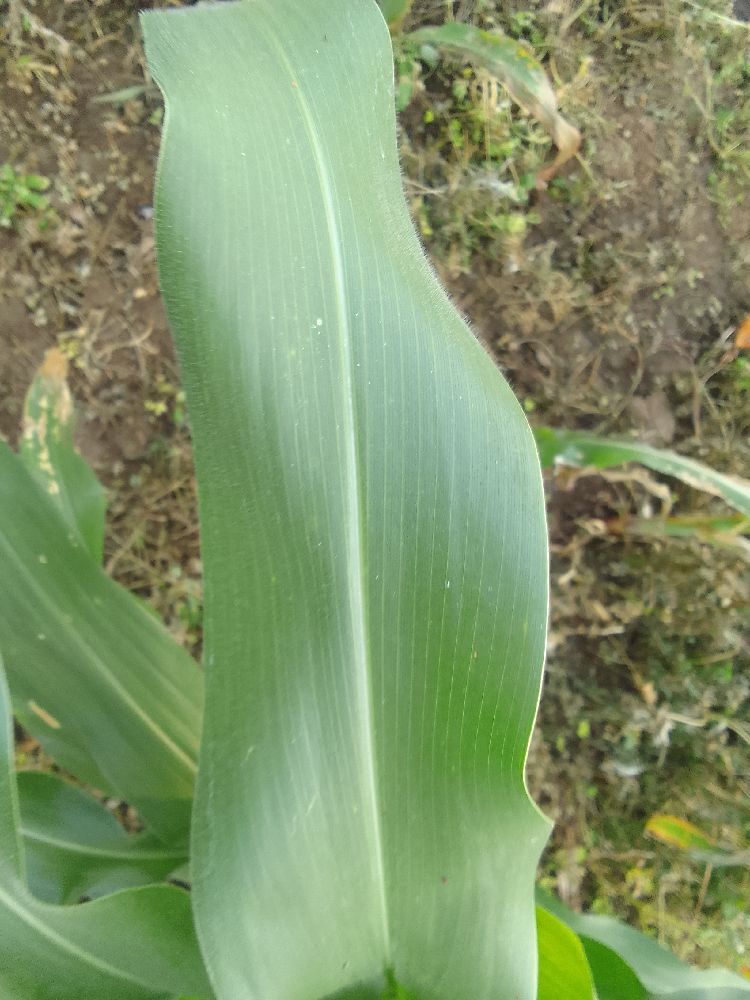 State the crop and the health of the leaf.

maize, healthy
